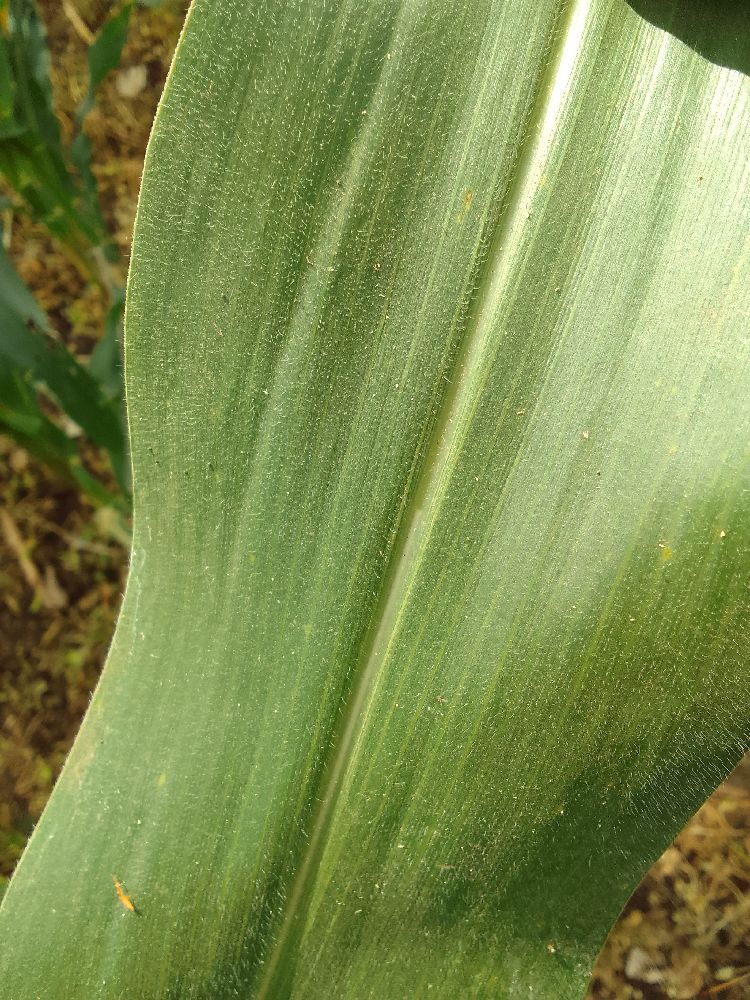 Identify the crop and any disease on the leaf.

maize, healthy
